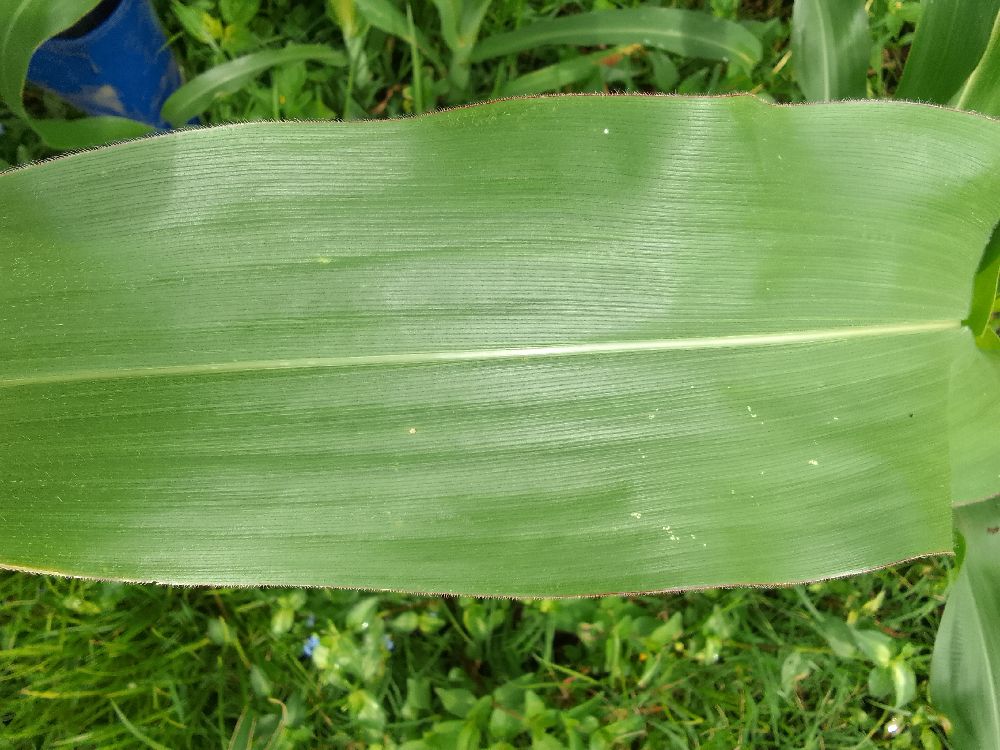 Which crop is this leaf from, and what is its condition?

maize, healthy
